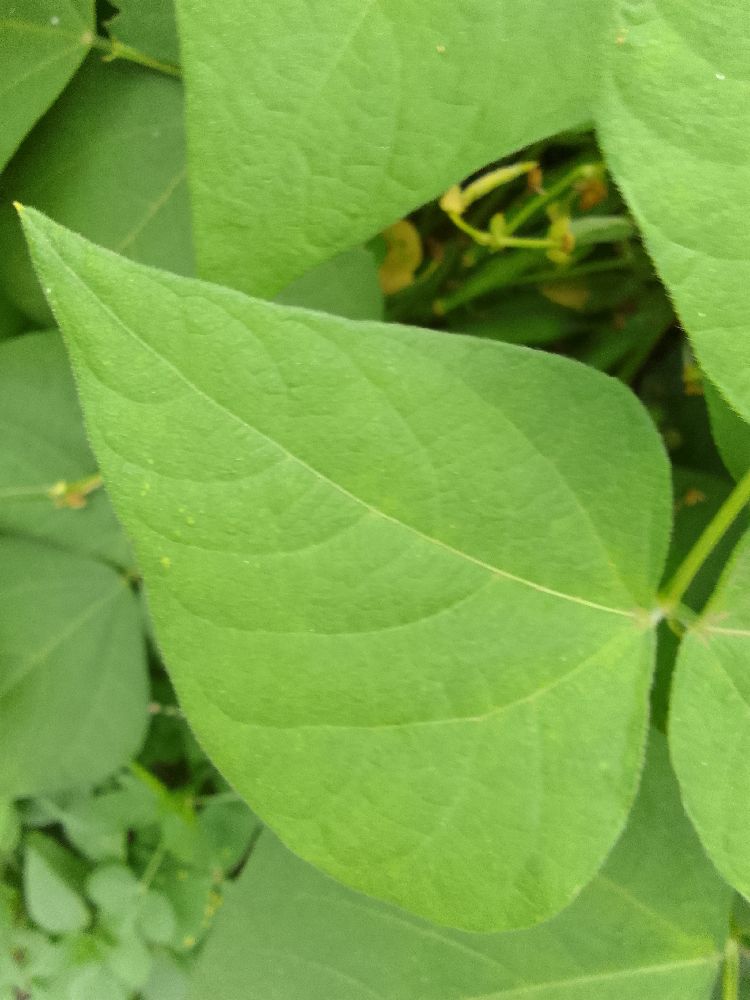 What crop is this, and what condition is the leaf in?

common bean, healthy
